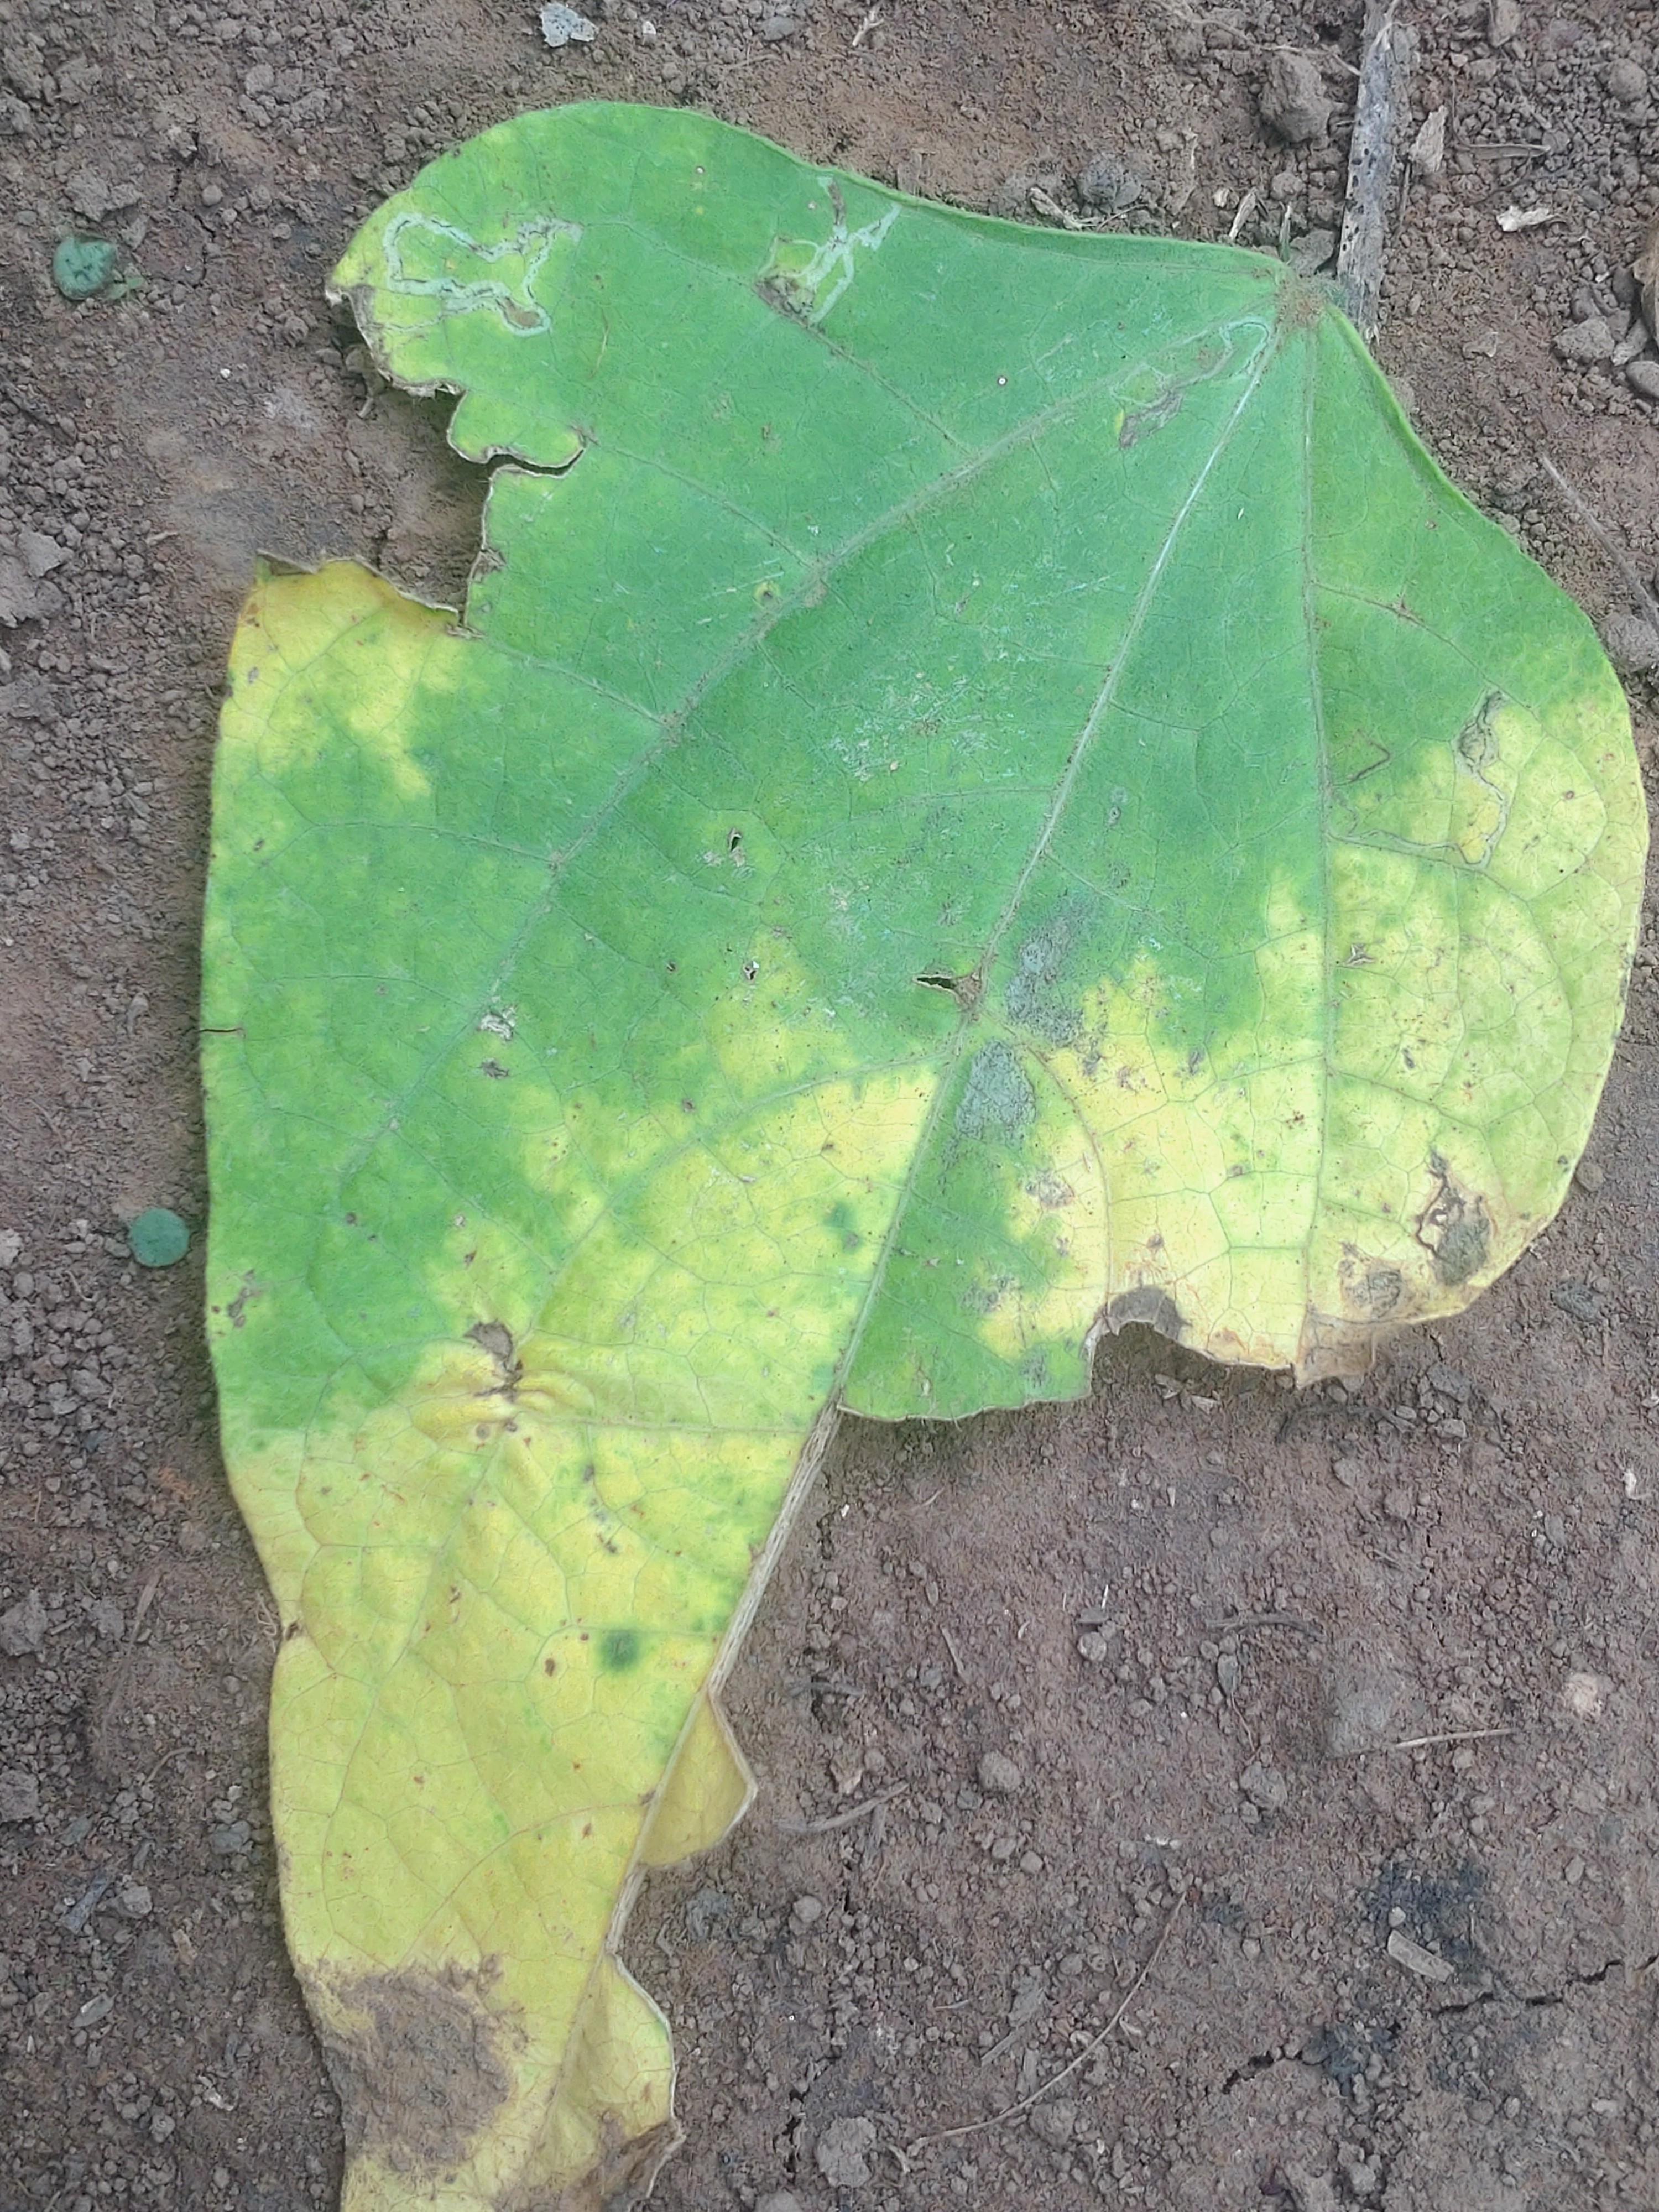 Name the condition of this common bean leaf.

anthracnose
